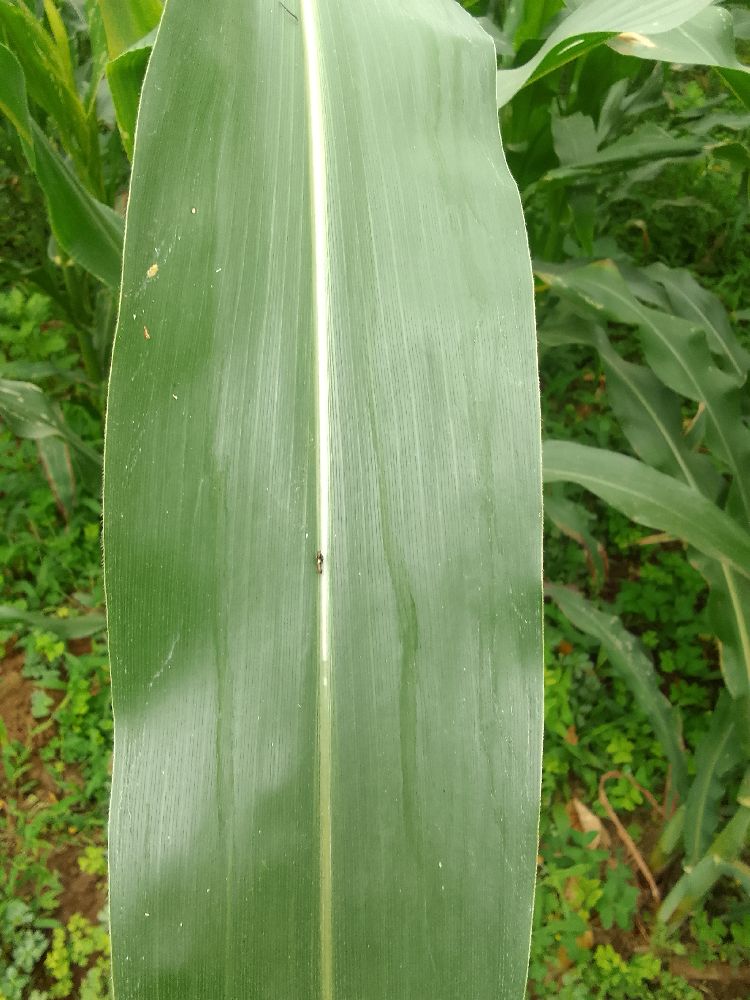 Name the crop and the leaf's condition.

maize, healthy
